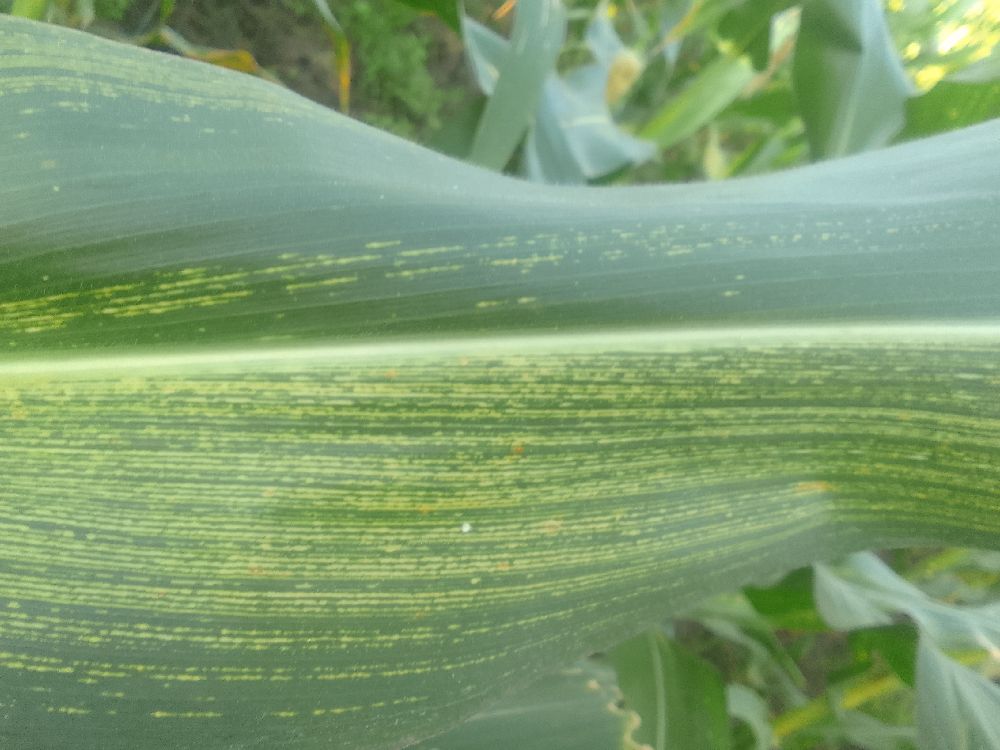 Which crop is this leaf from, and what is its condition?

maize, maize streak virus
